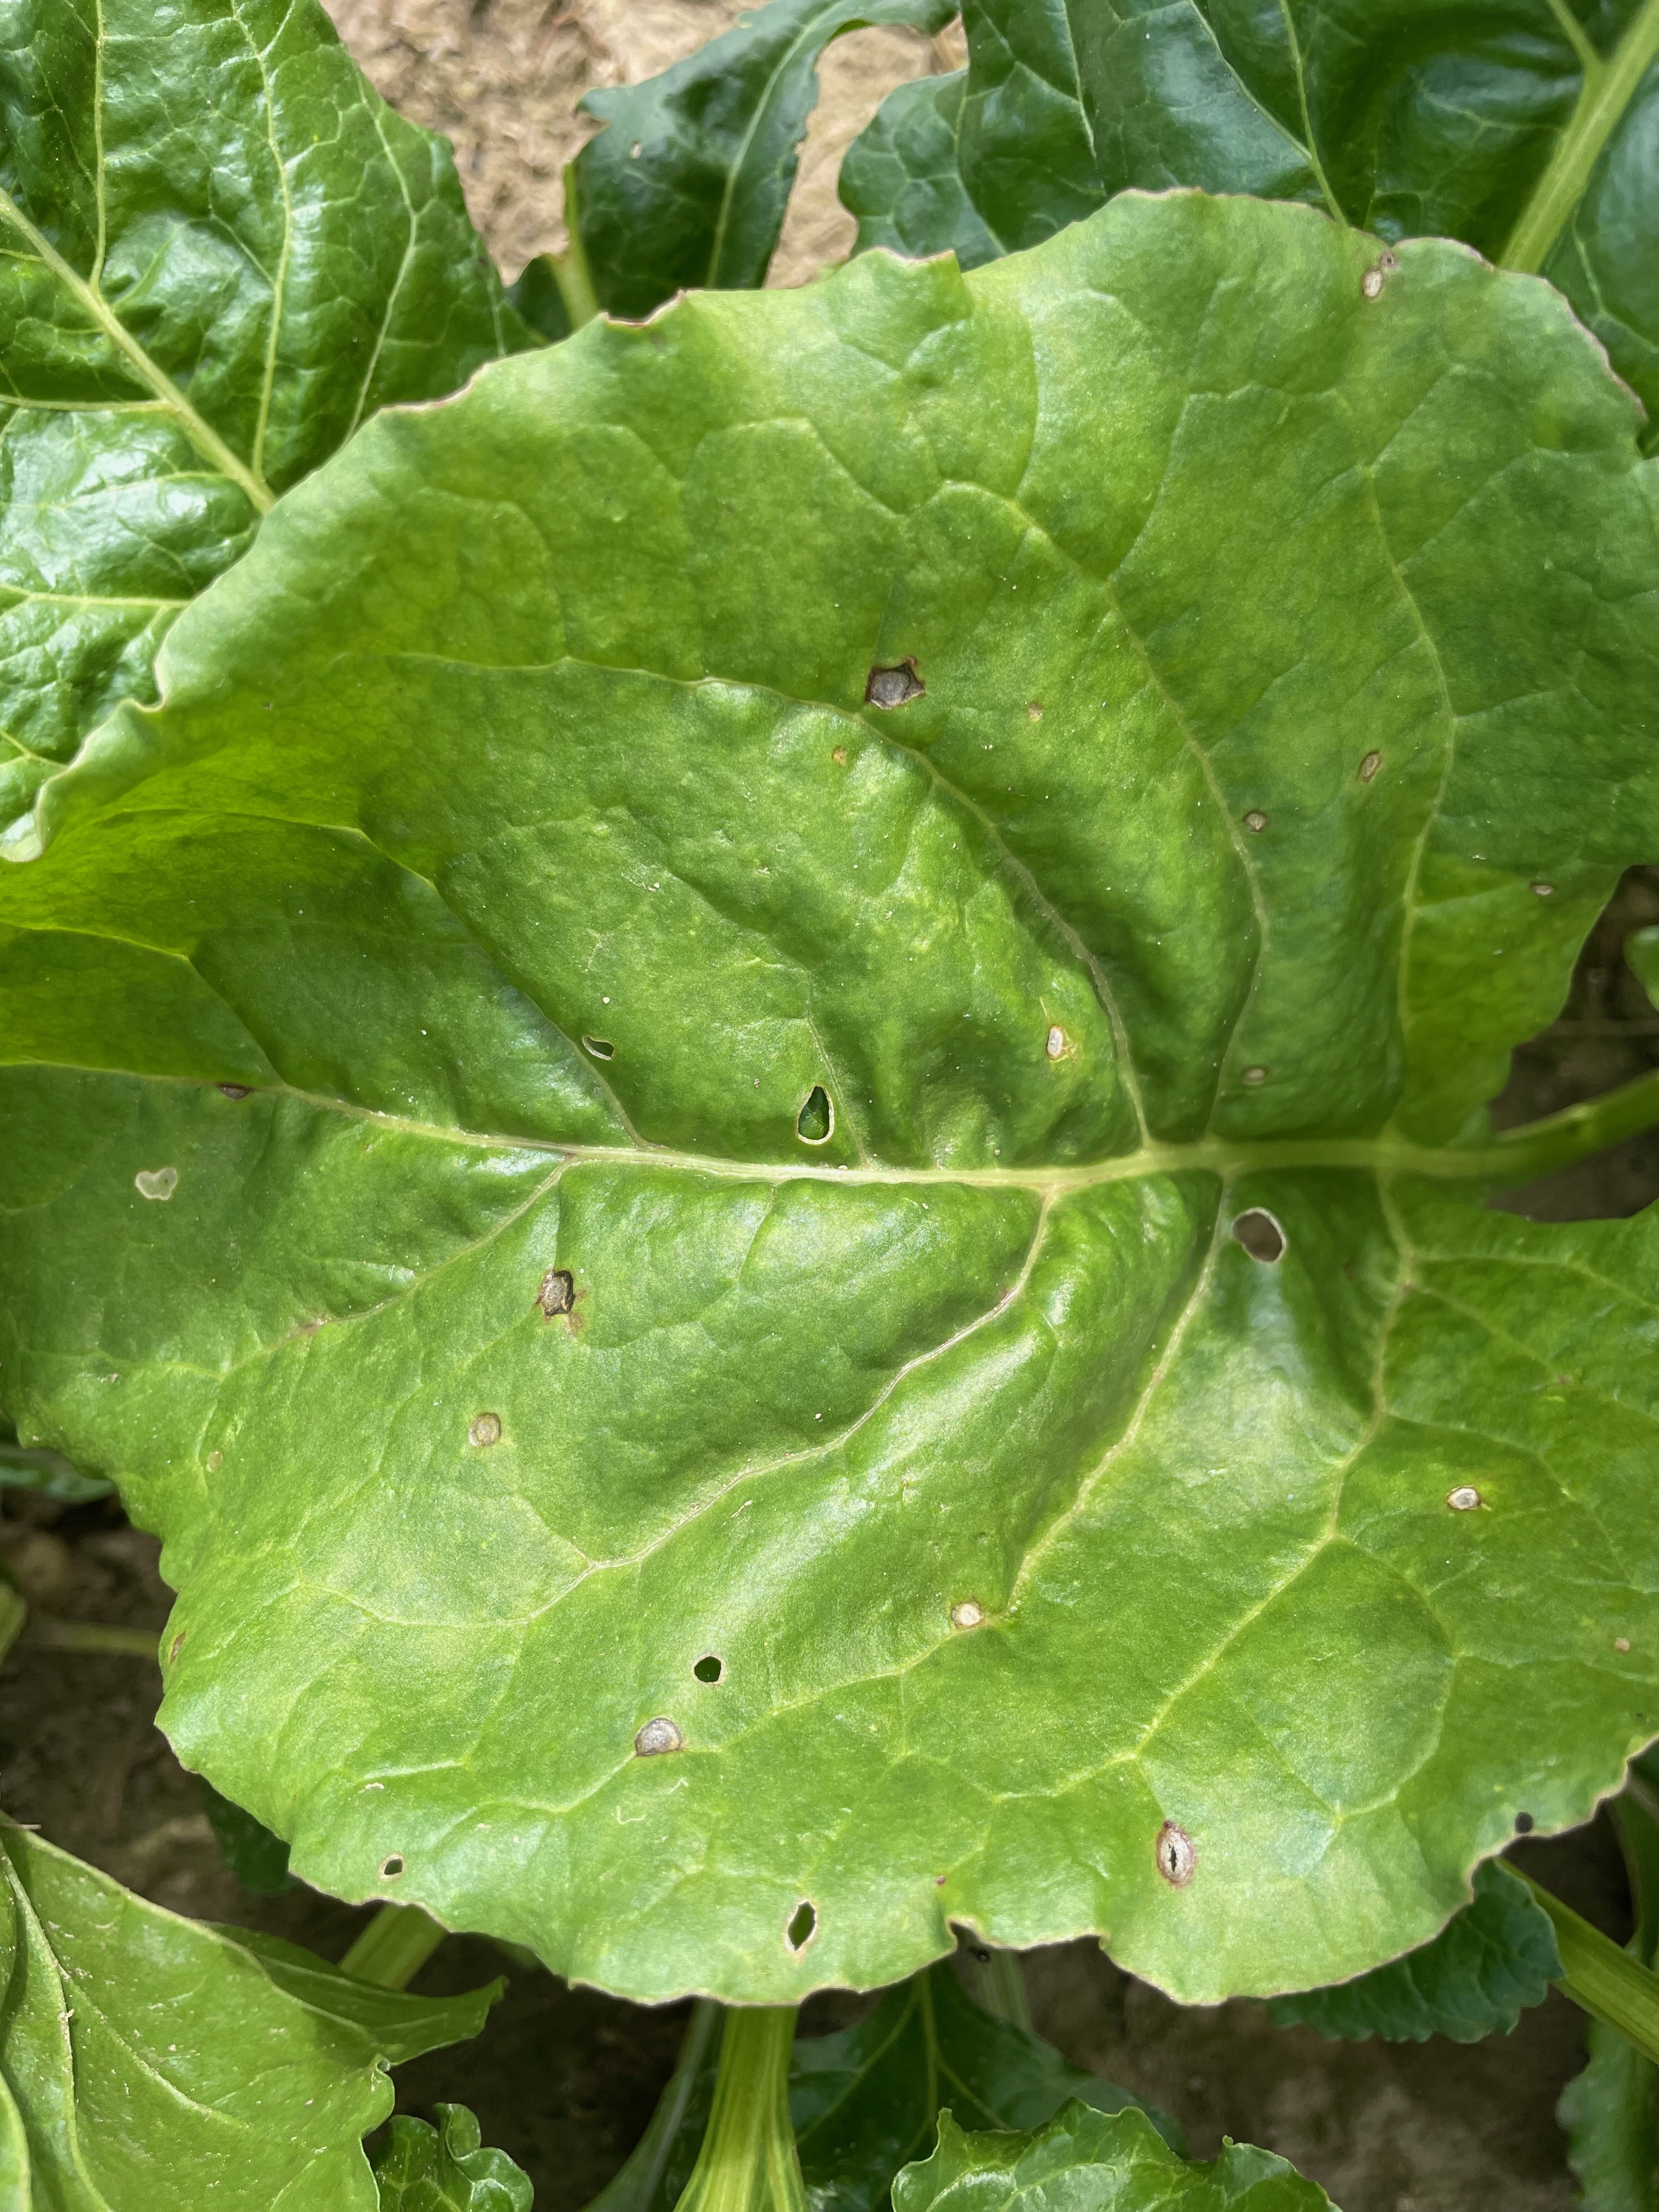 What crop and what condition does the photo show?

beet, cercospora
